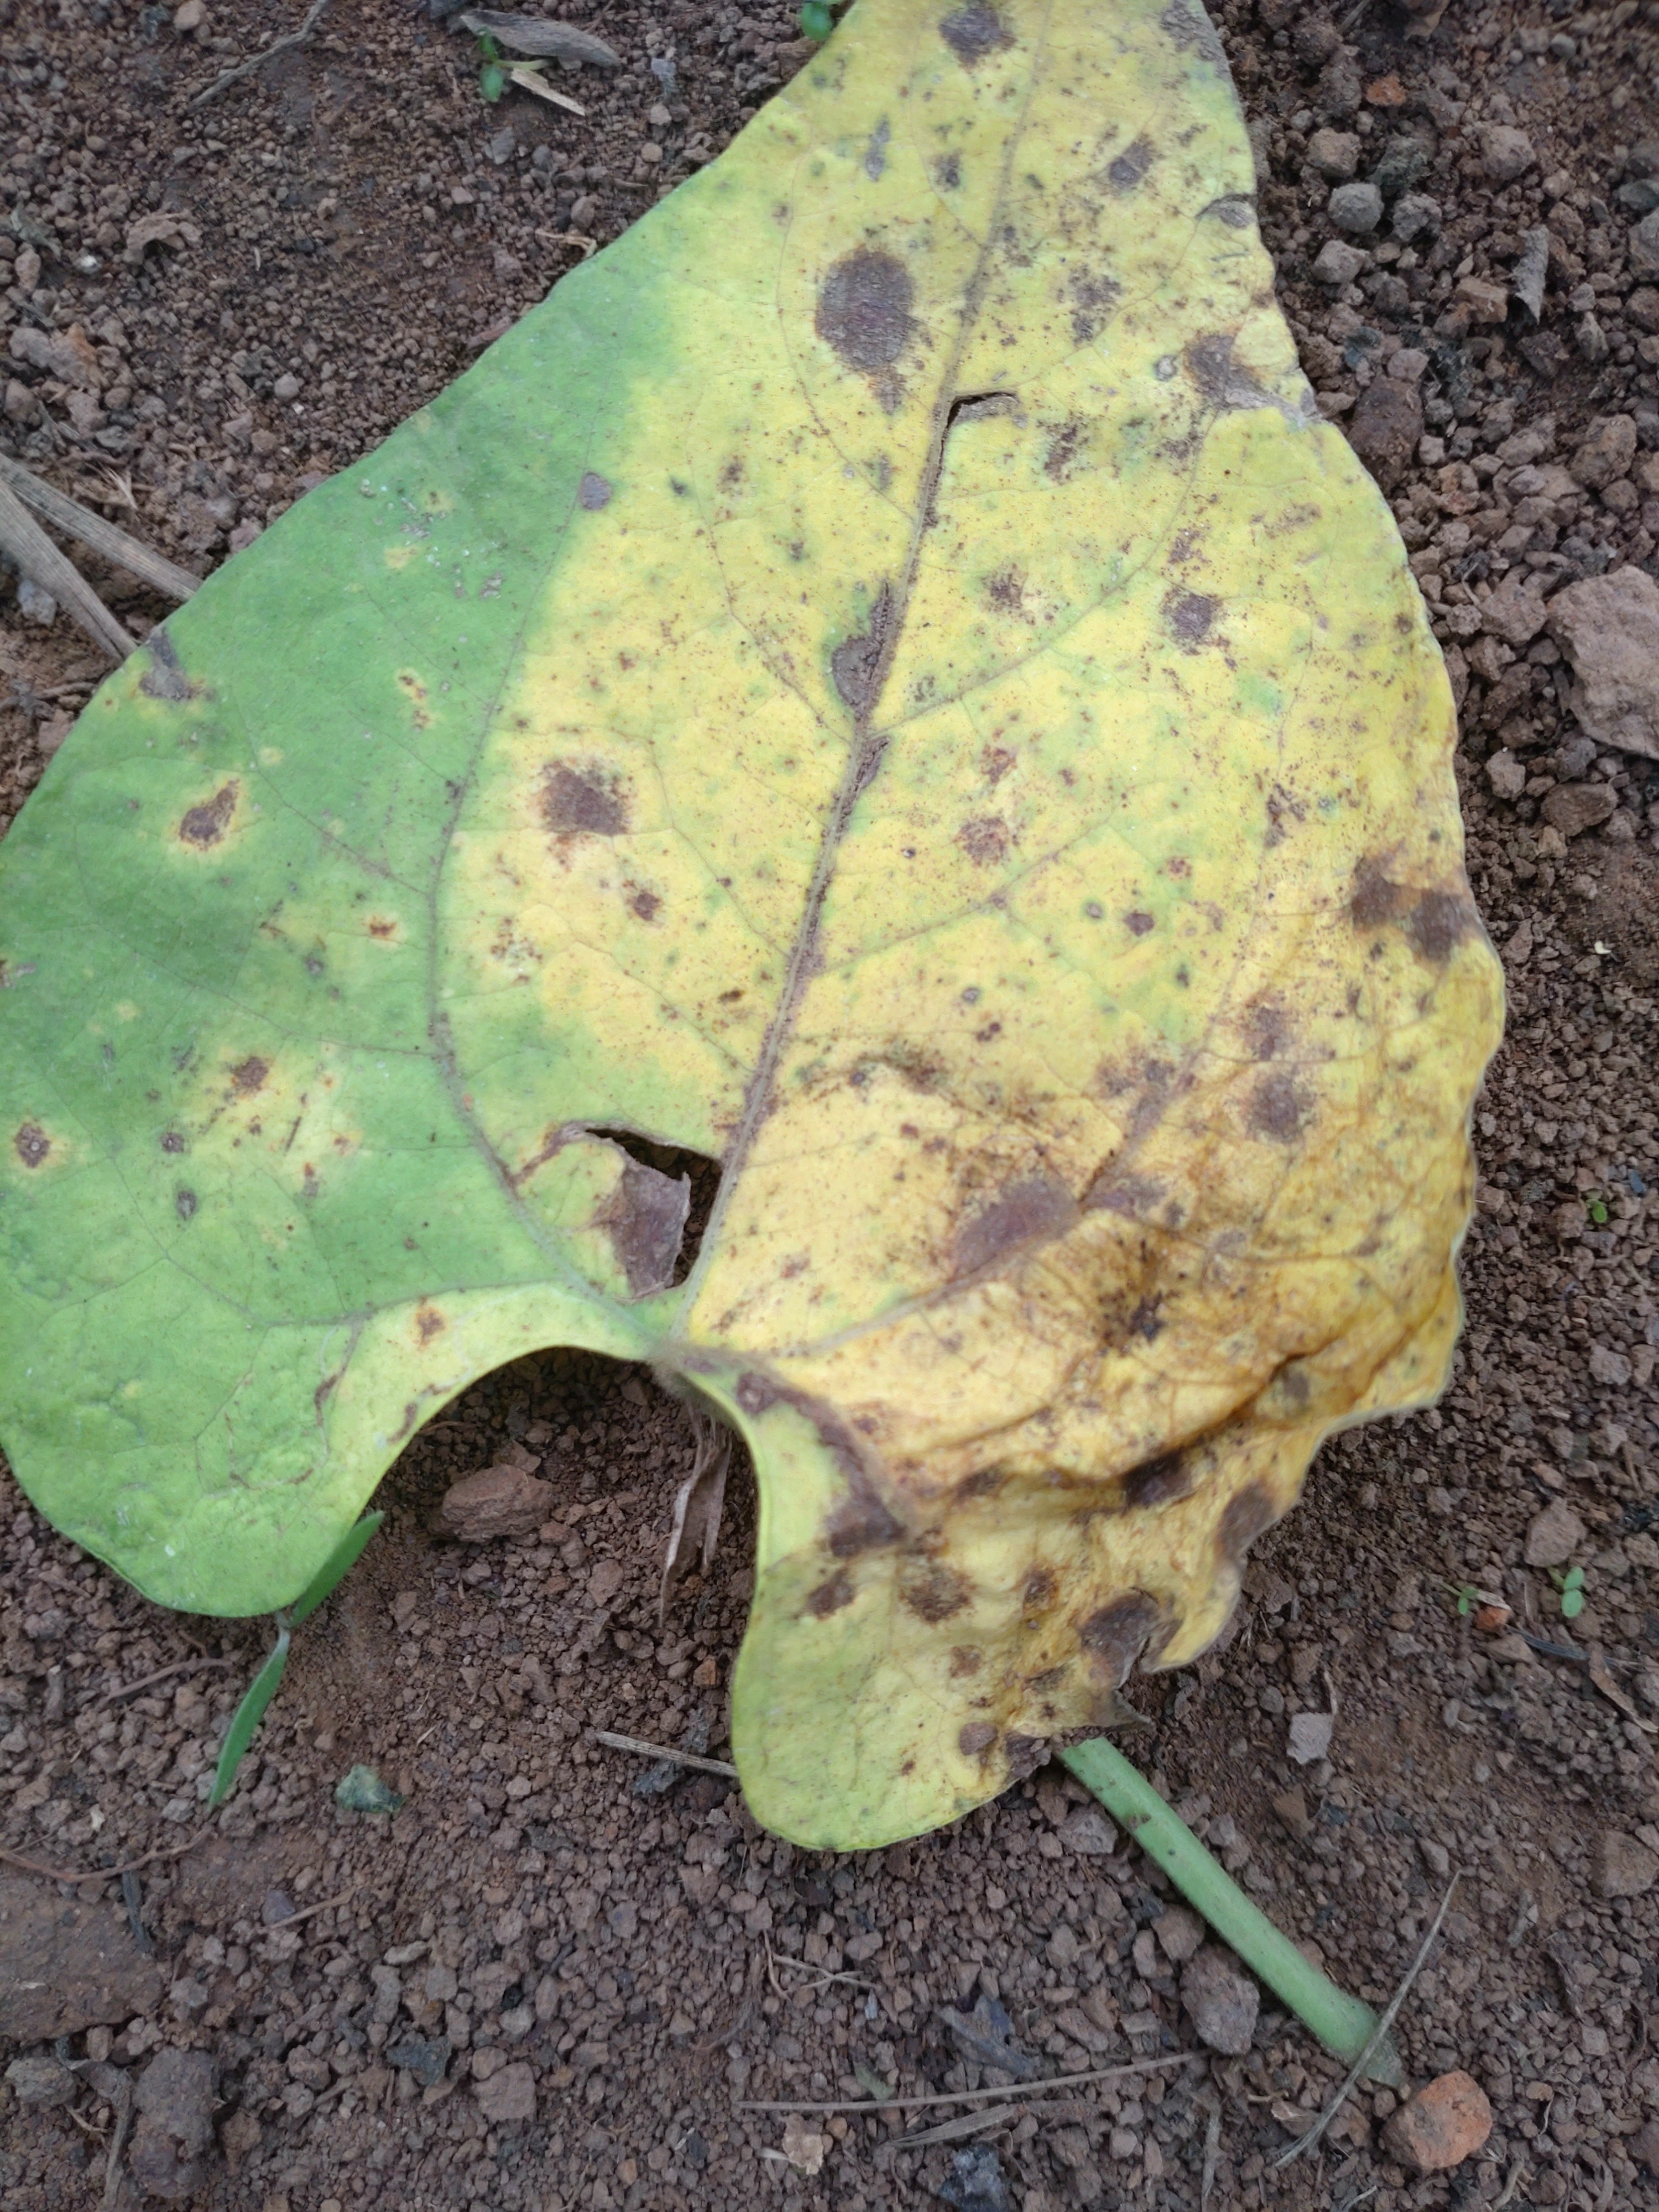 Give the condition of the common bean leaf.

anthracnose
